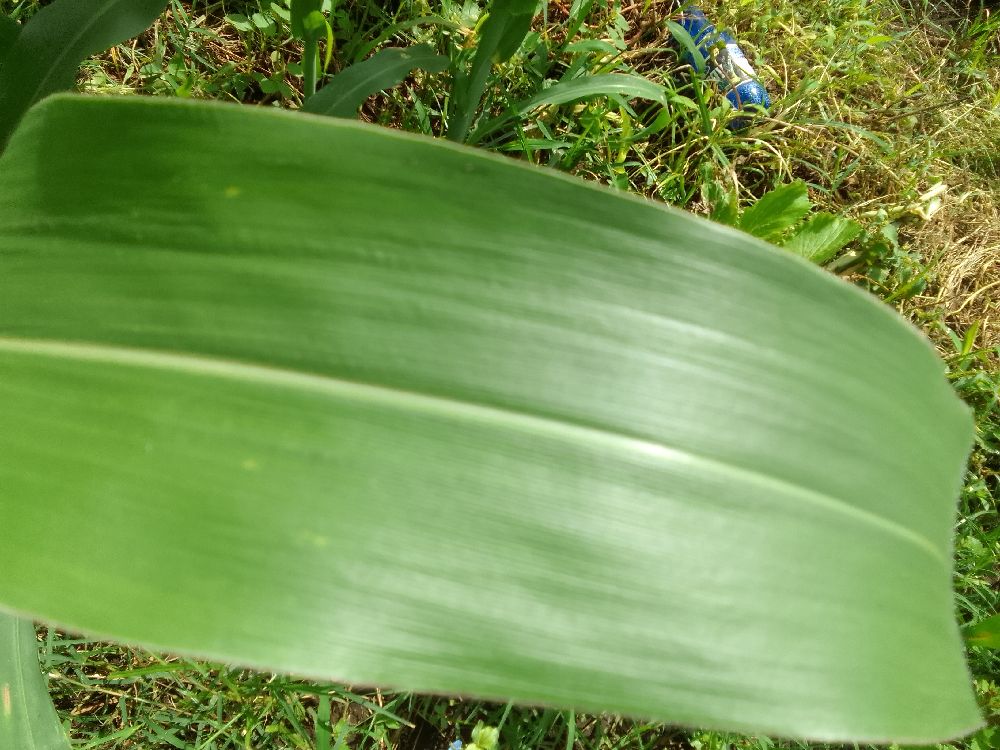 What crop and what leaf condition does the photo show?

maize, healthy
